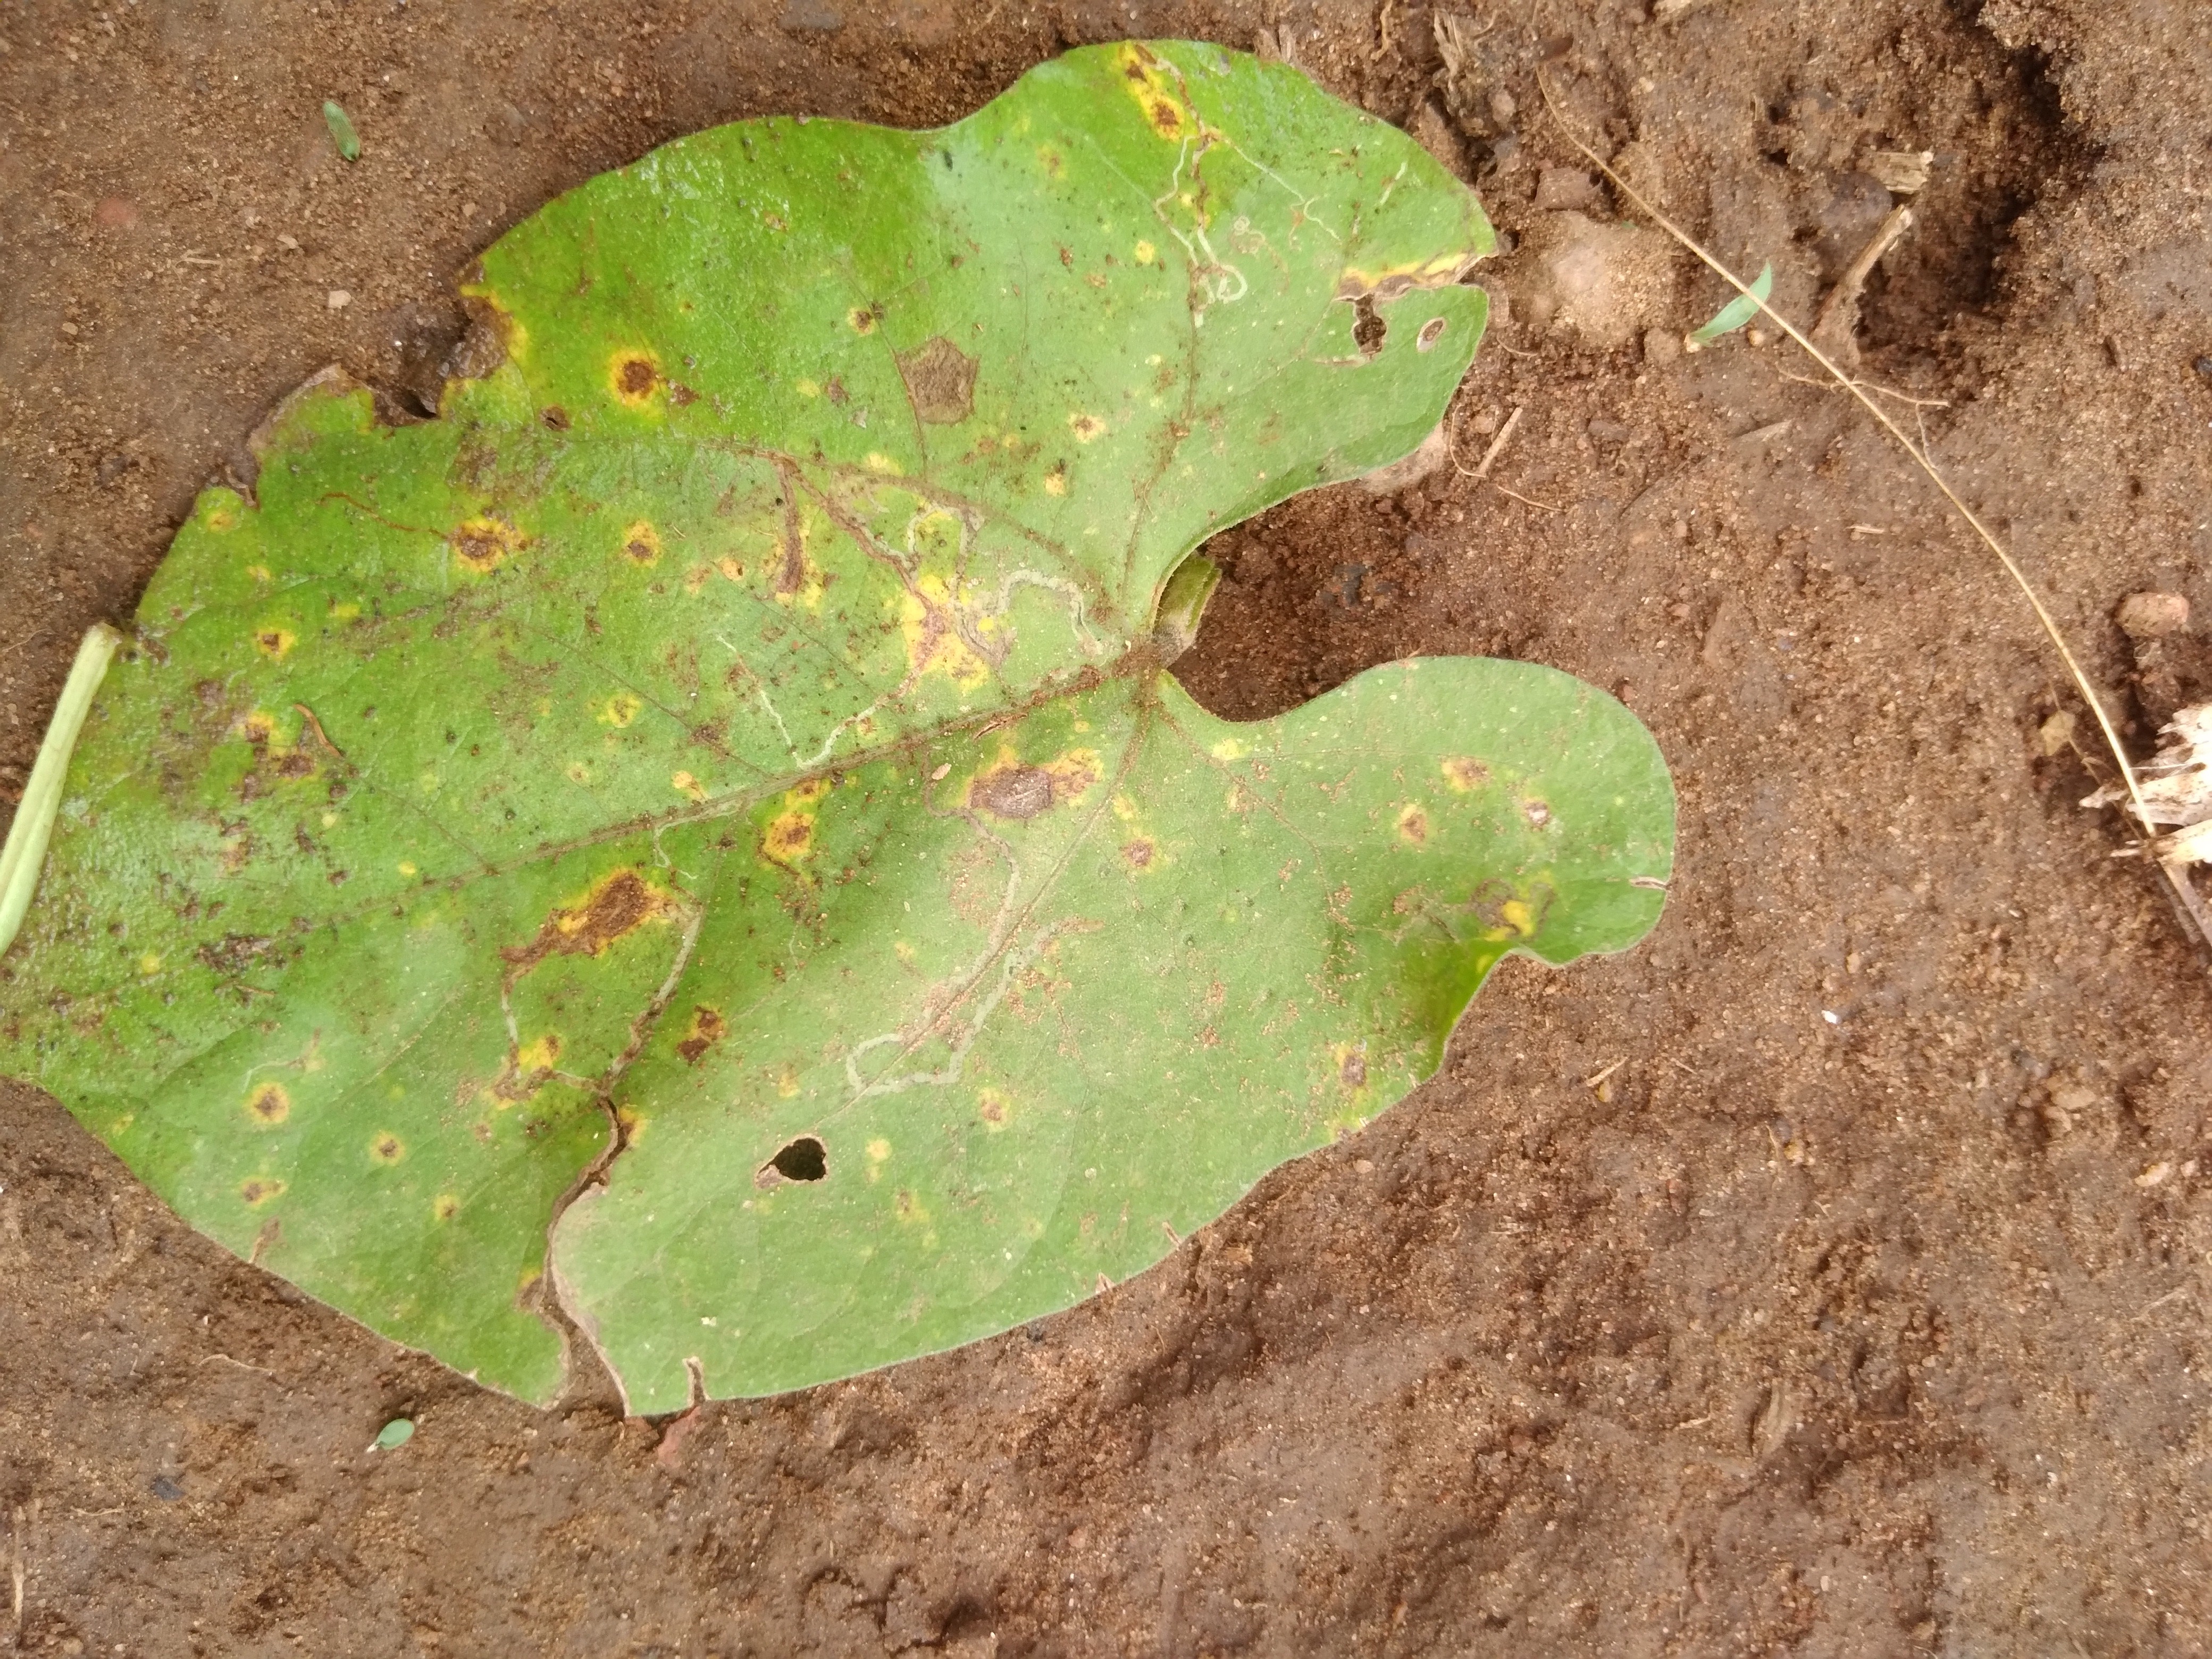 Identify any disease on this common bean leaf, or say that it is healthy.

rust
